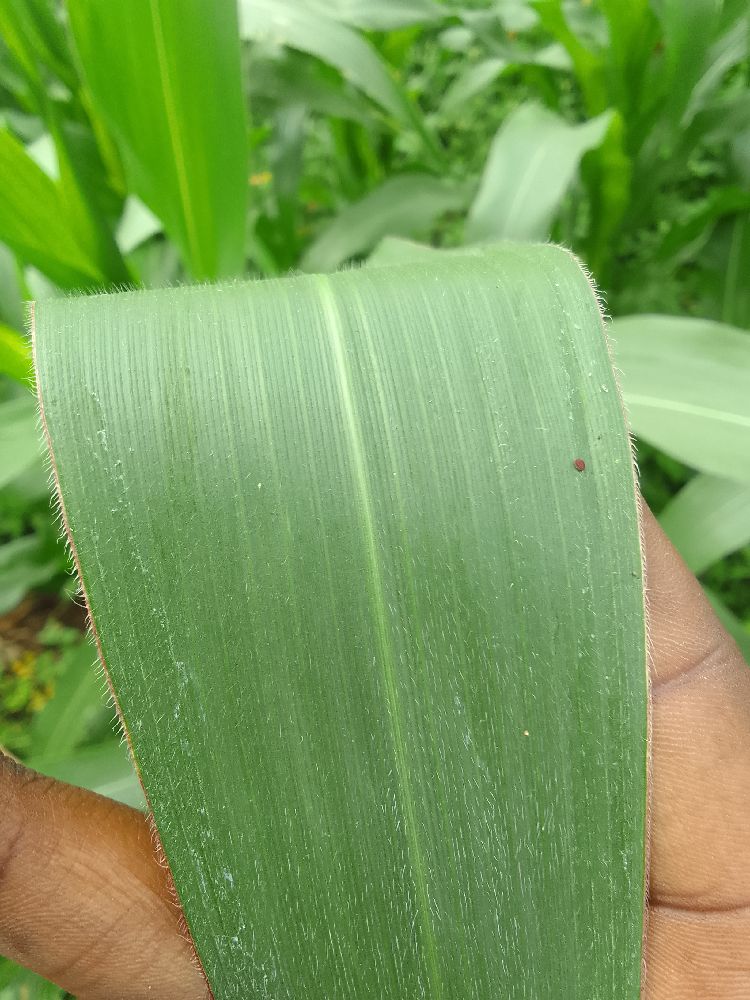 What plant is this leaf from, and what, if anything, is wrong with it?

maize, healthy
